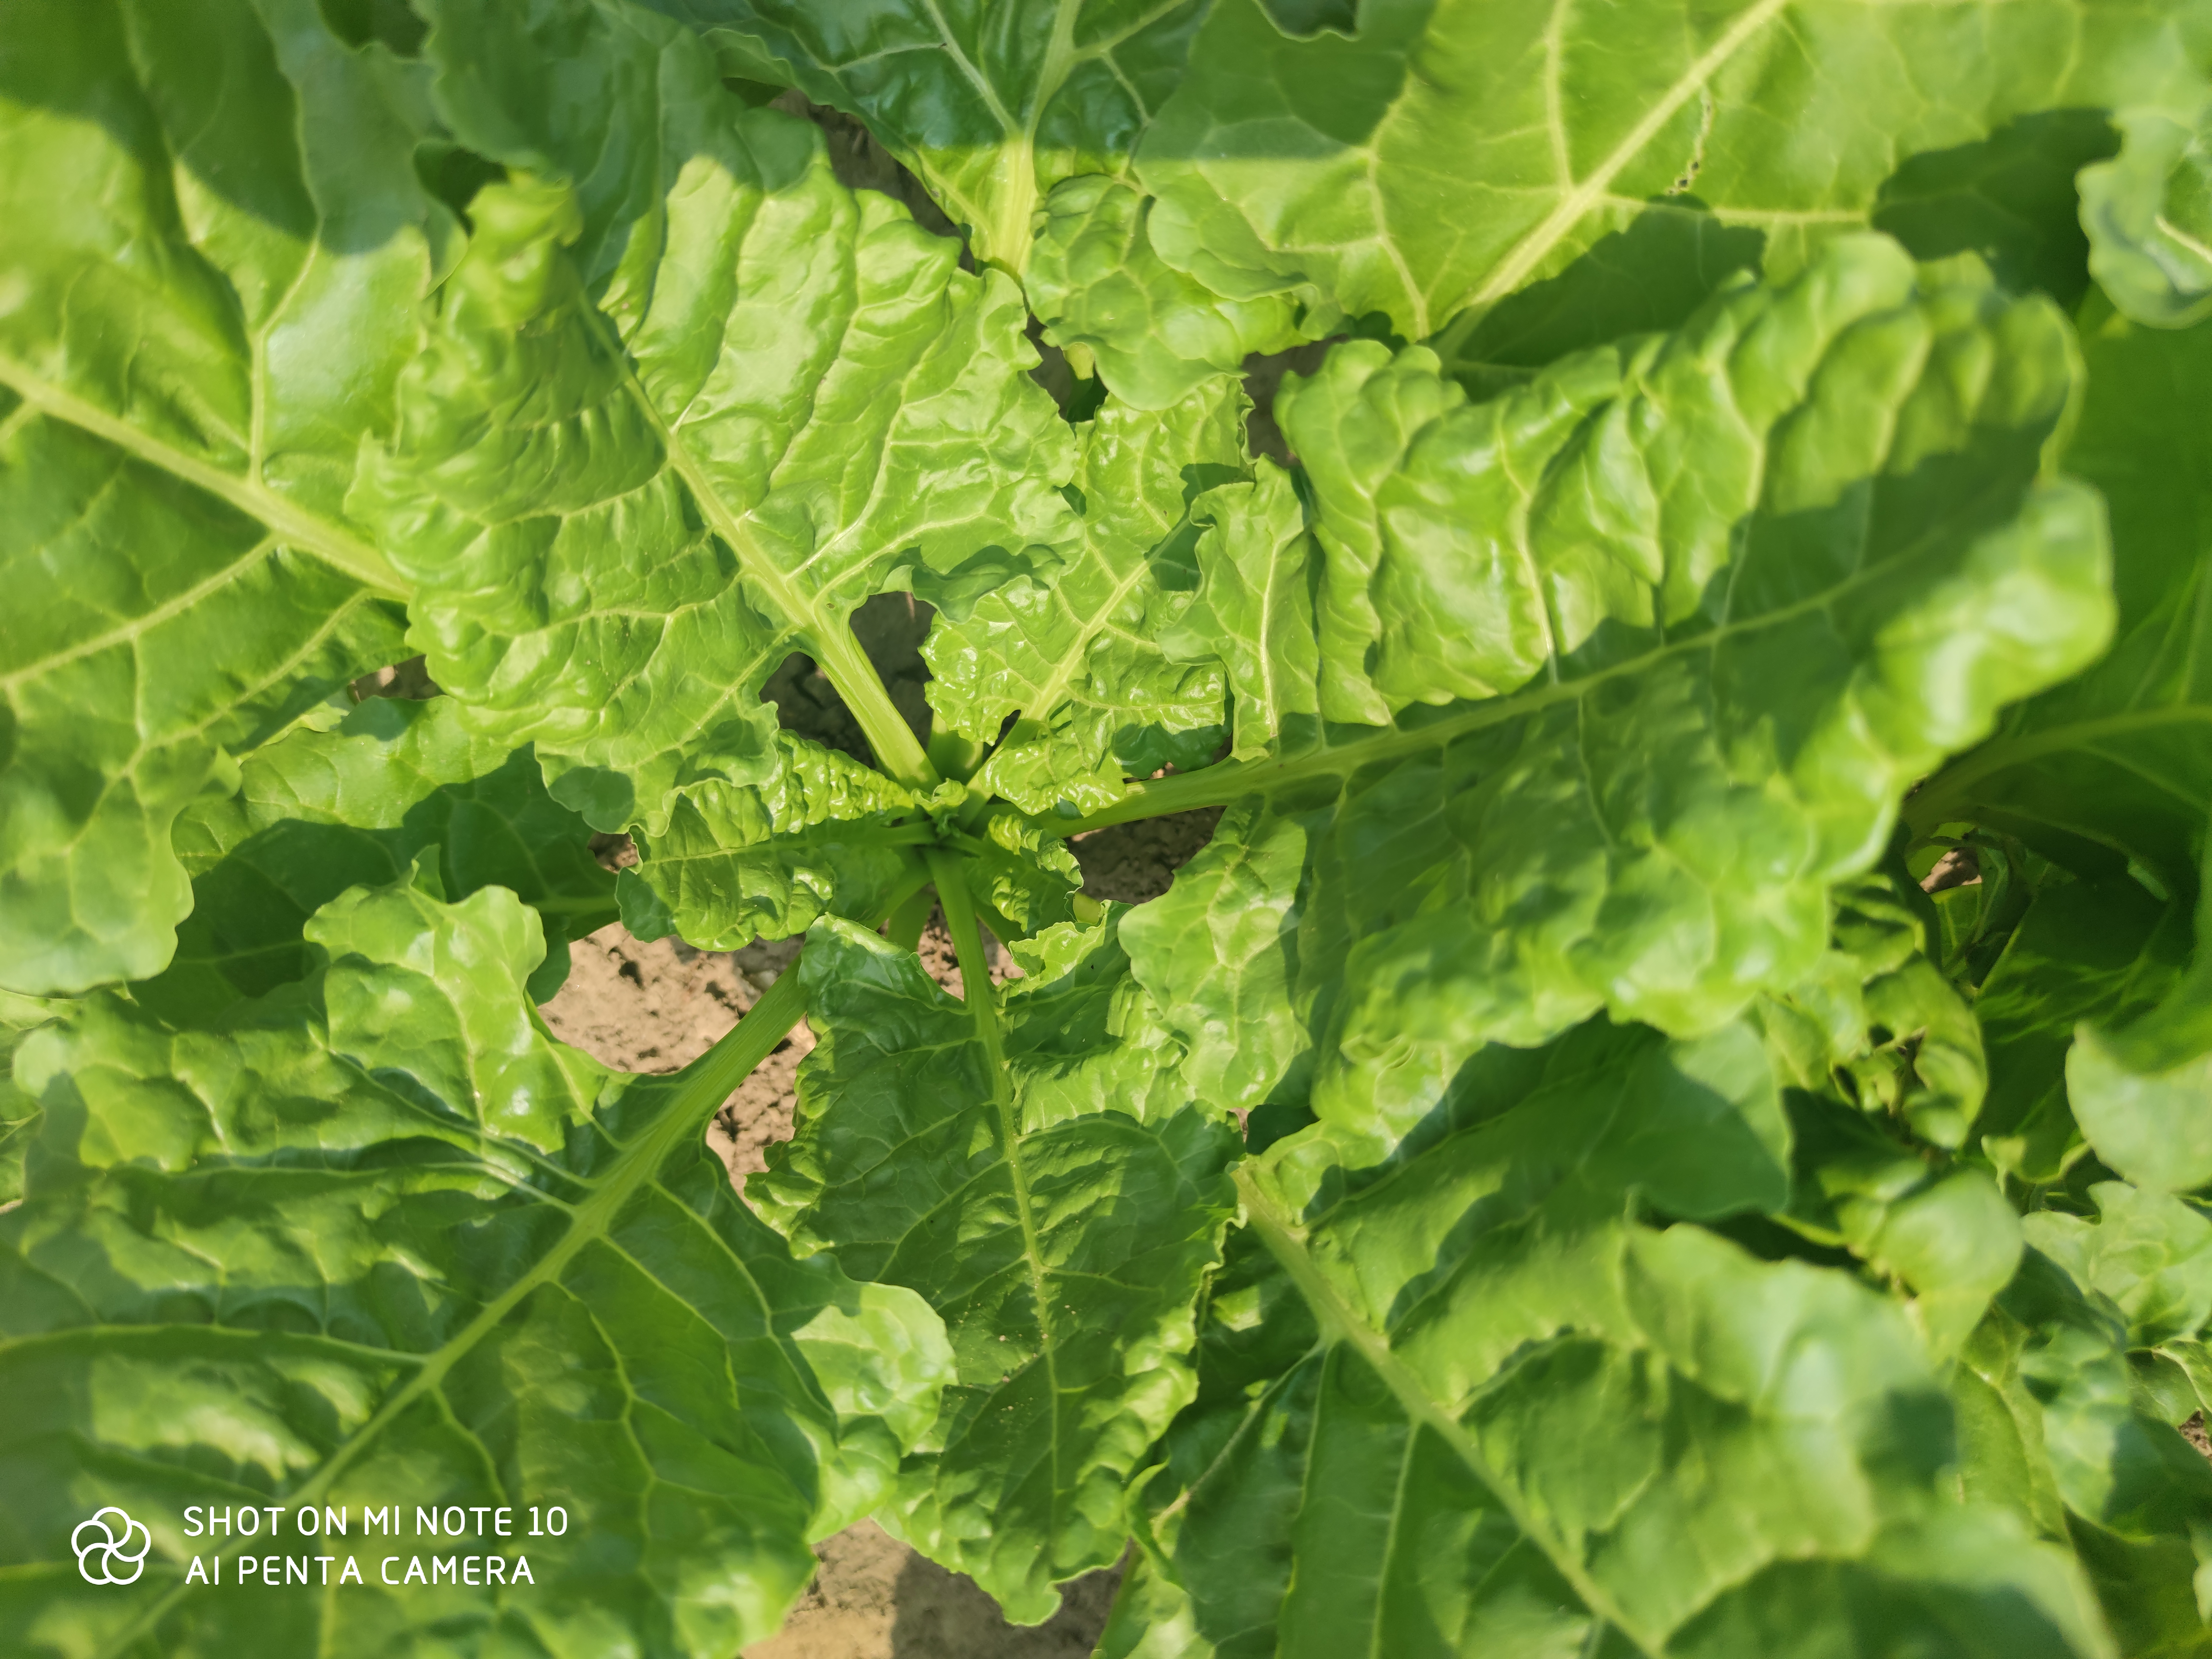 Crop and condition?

beet, unaffected
